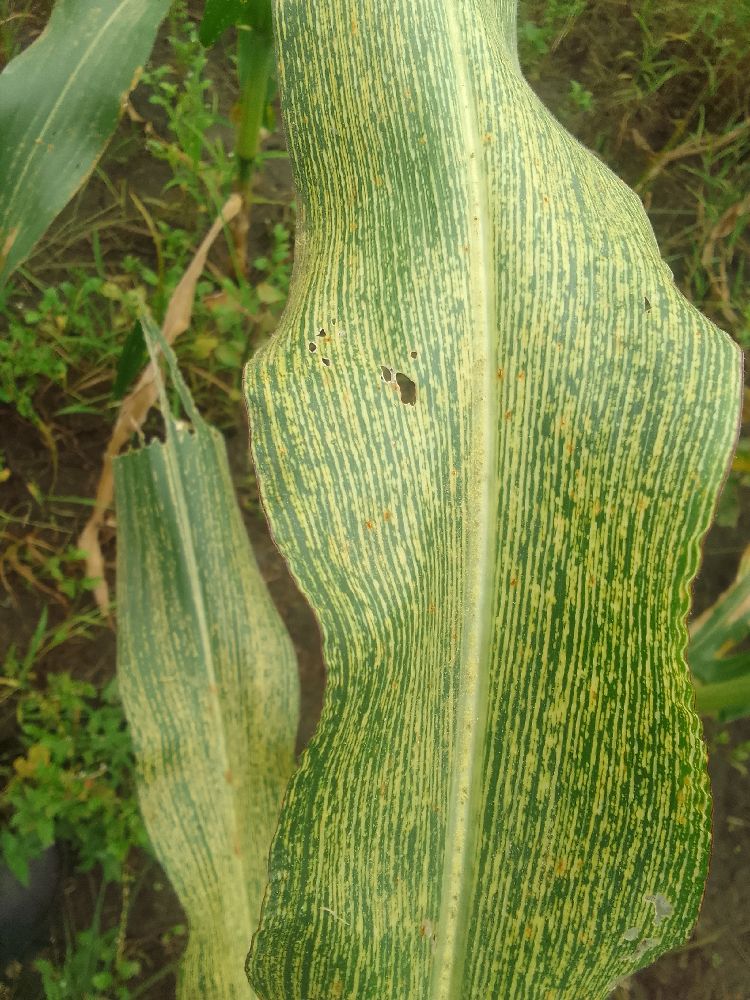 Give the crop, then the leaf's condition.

maize, maize streak virus
